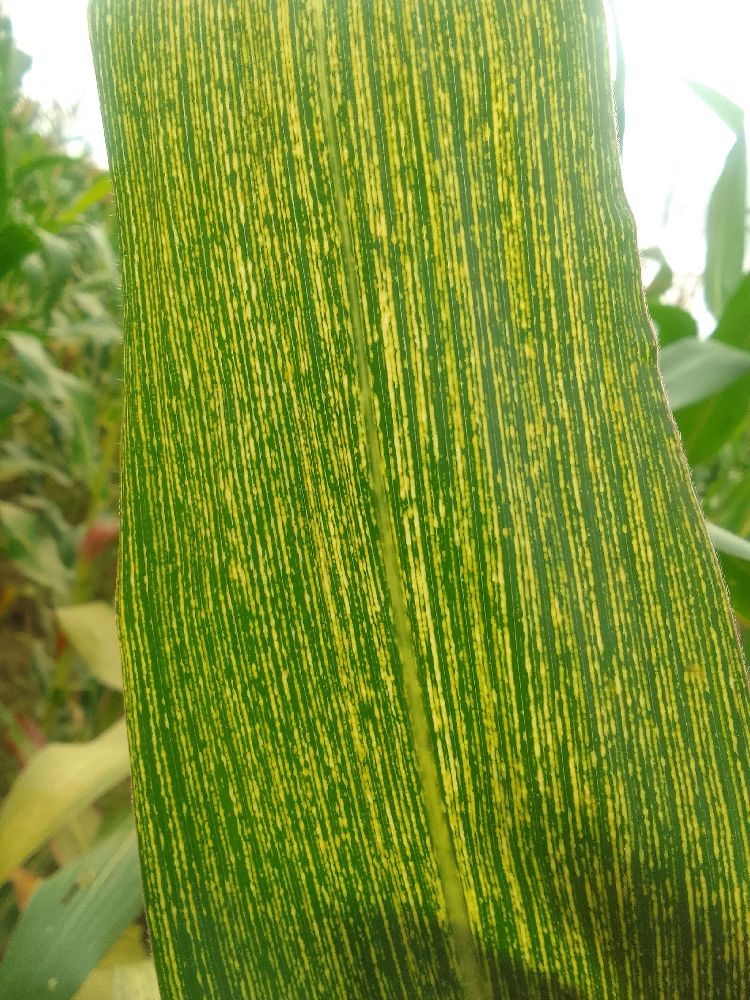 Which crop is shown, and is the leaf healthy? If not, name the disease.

maize, maize streak virus
